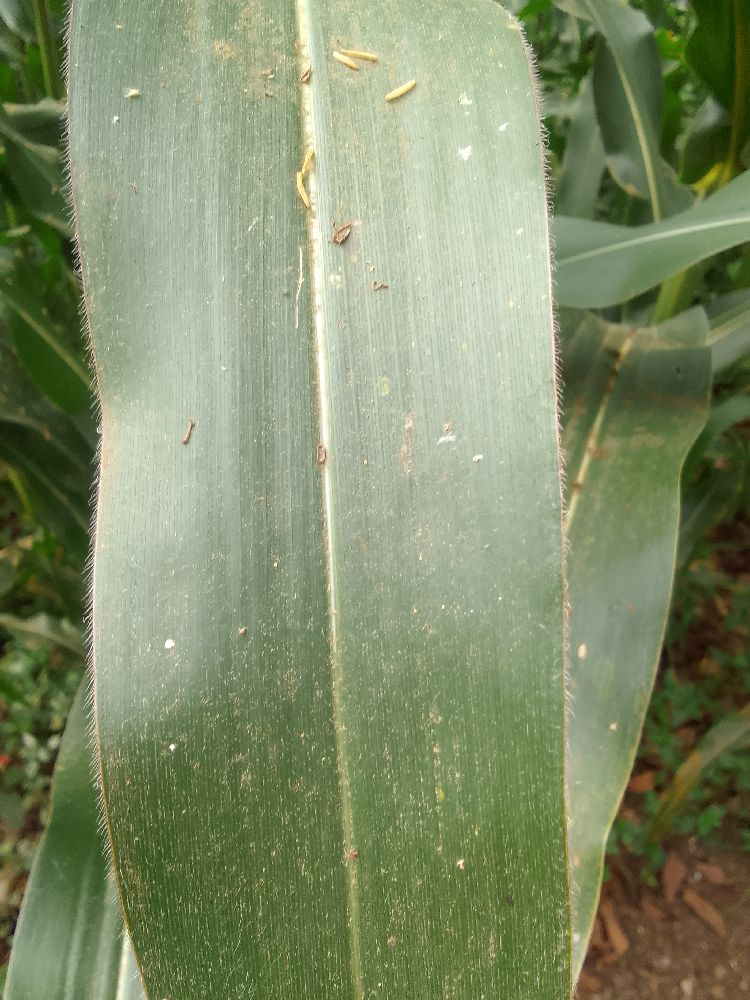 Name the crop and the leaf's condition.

maize, healthy
